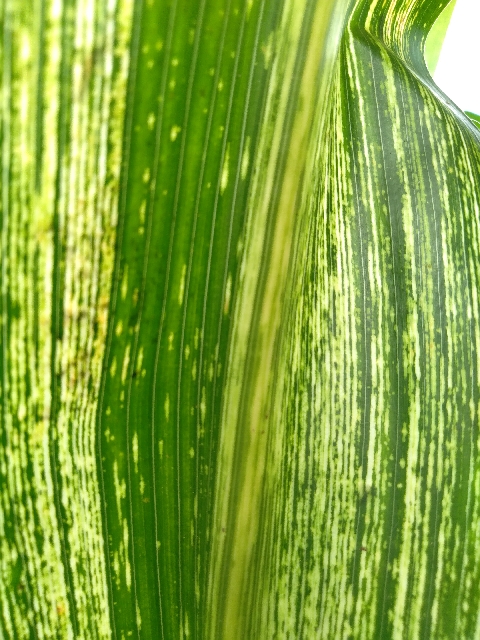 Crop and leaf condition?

maize, maize streak virus
